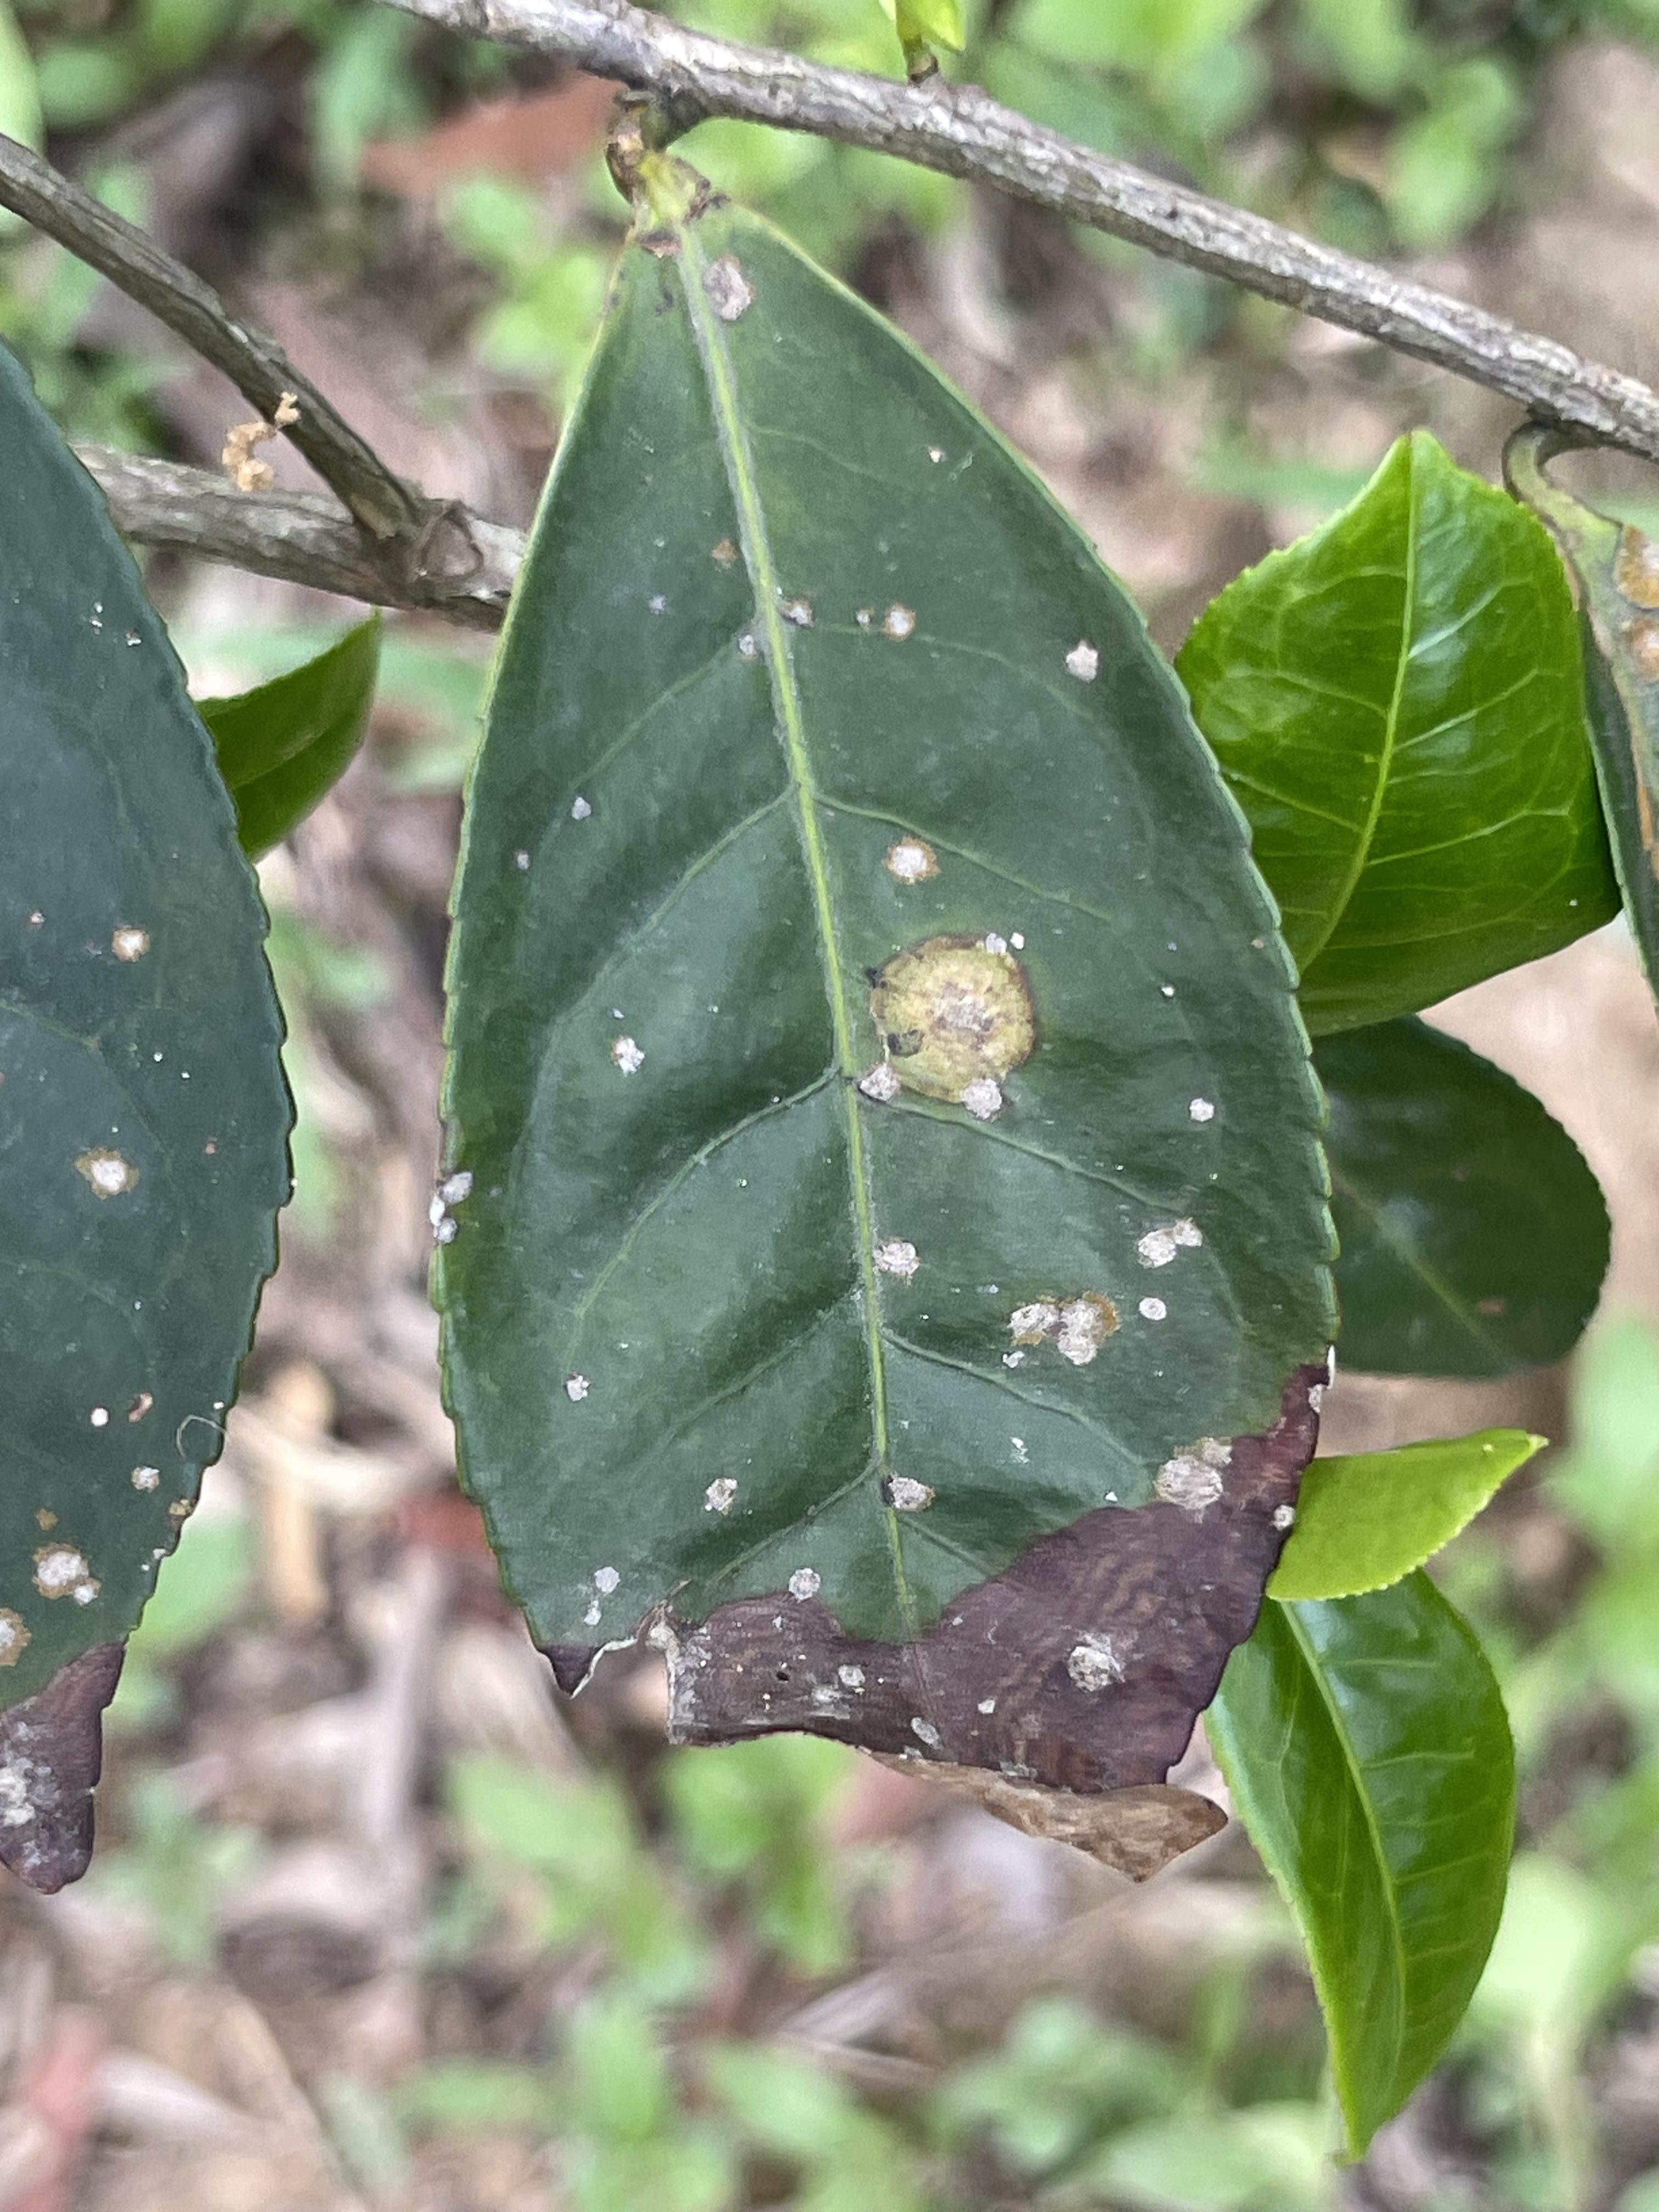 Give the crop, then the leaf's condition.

tea, blight
